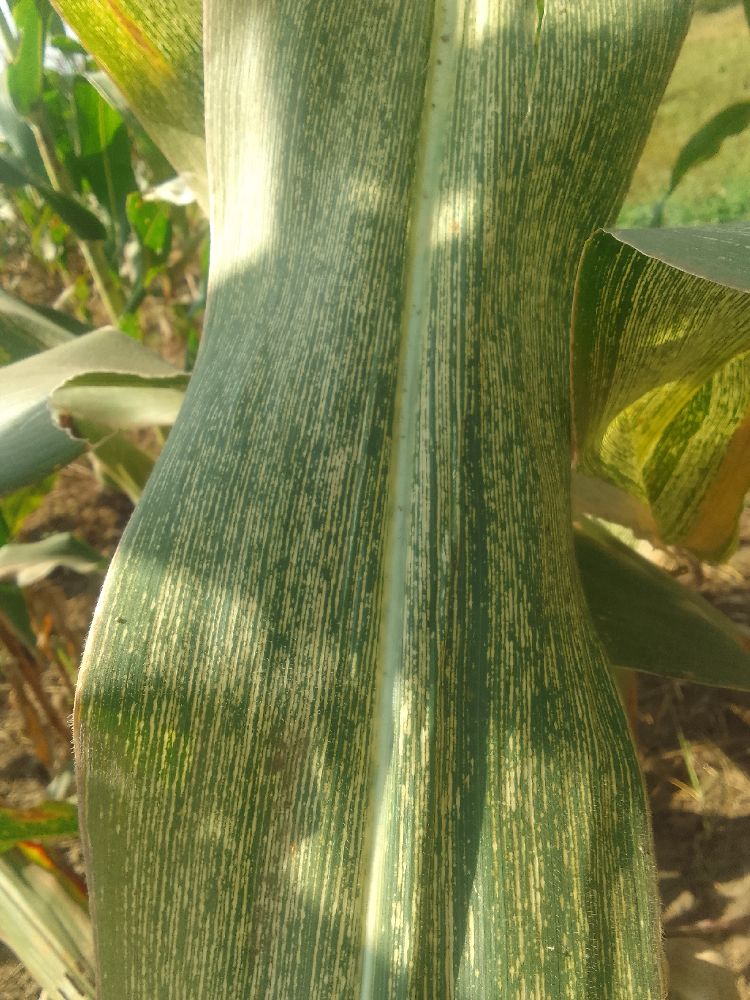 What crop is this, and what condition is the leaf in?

maize, maize streak virus
